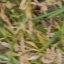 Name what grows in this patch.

grass
